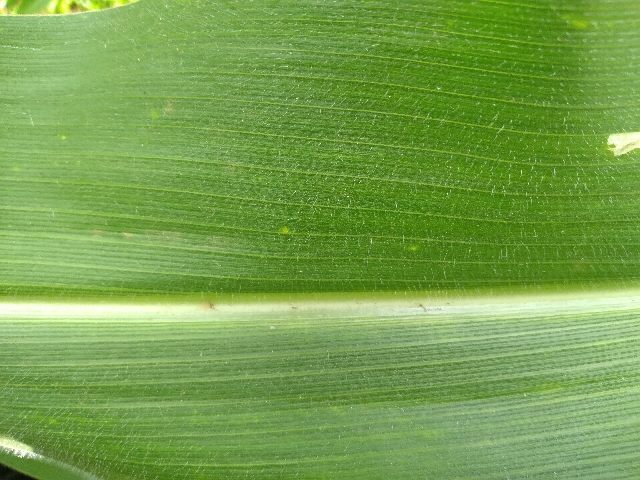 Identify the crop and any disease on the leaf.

maize, healthy
